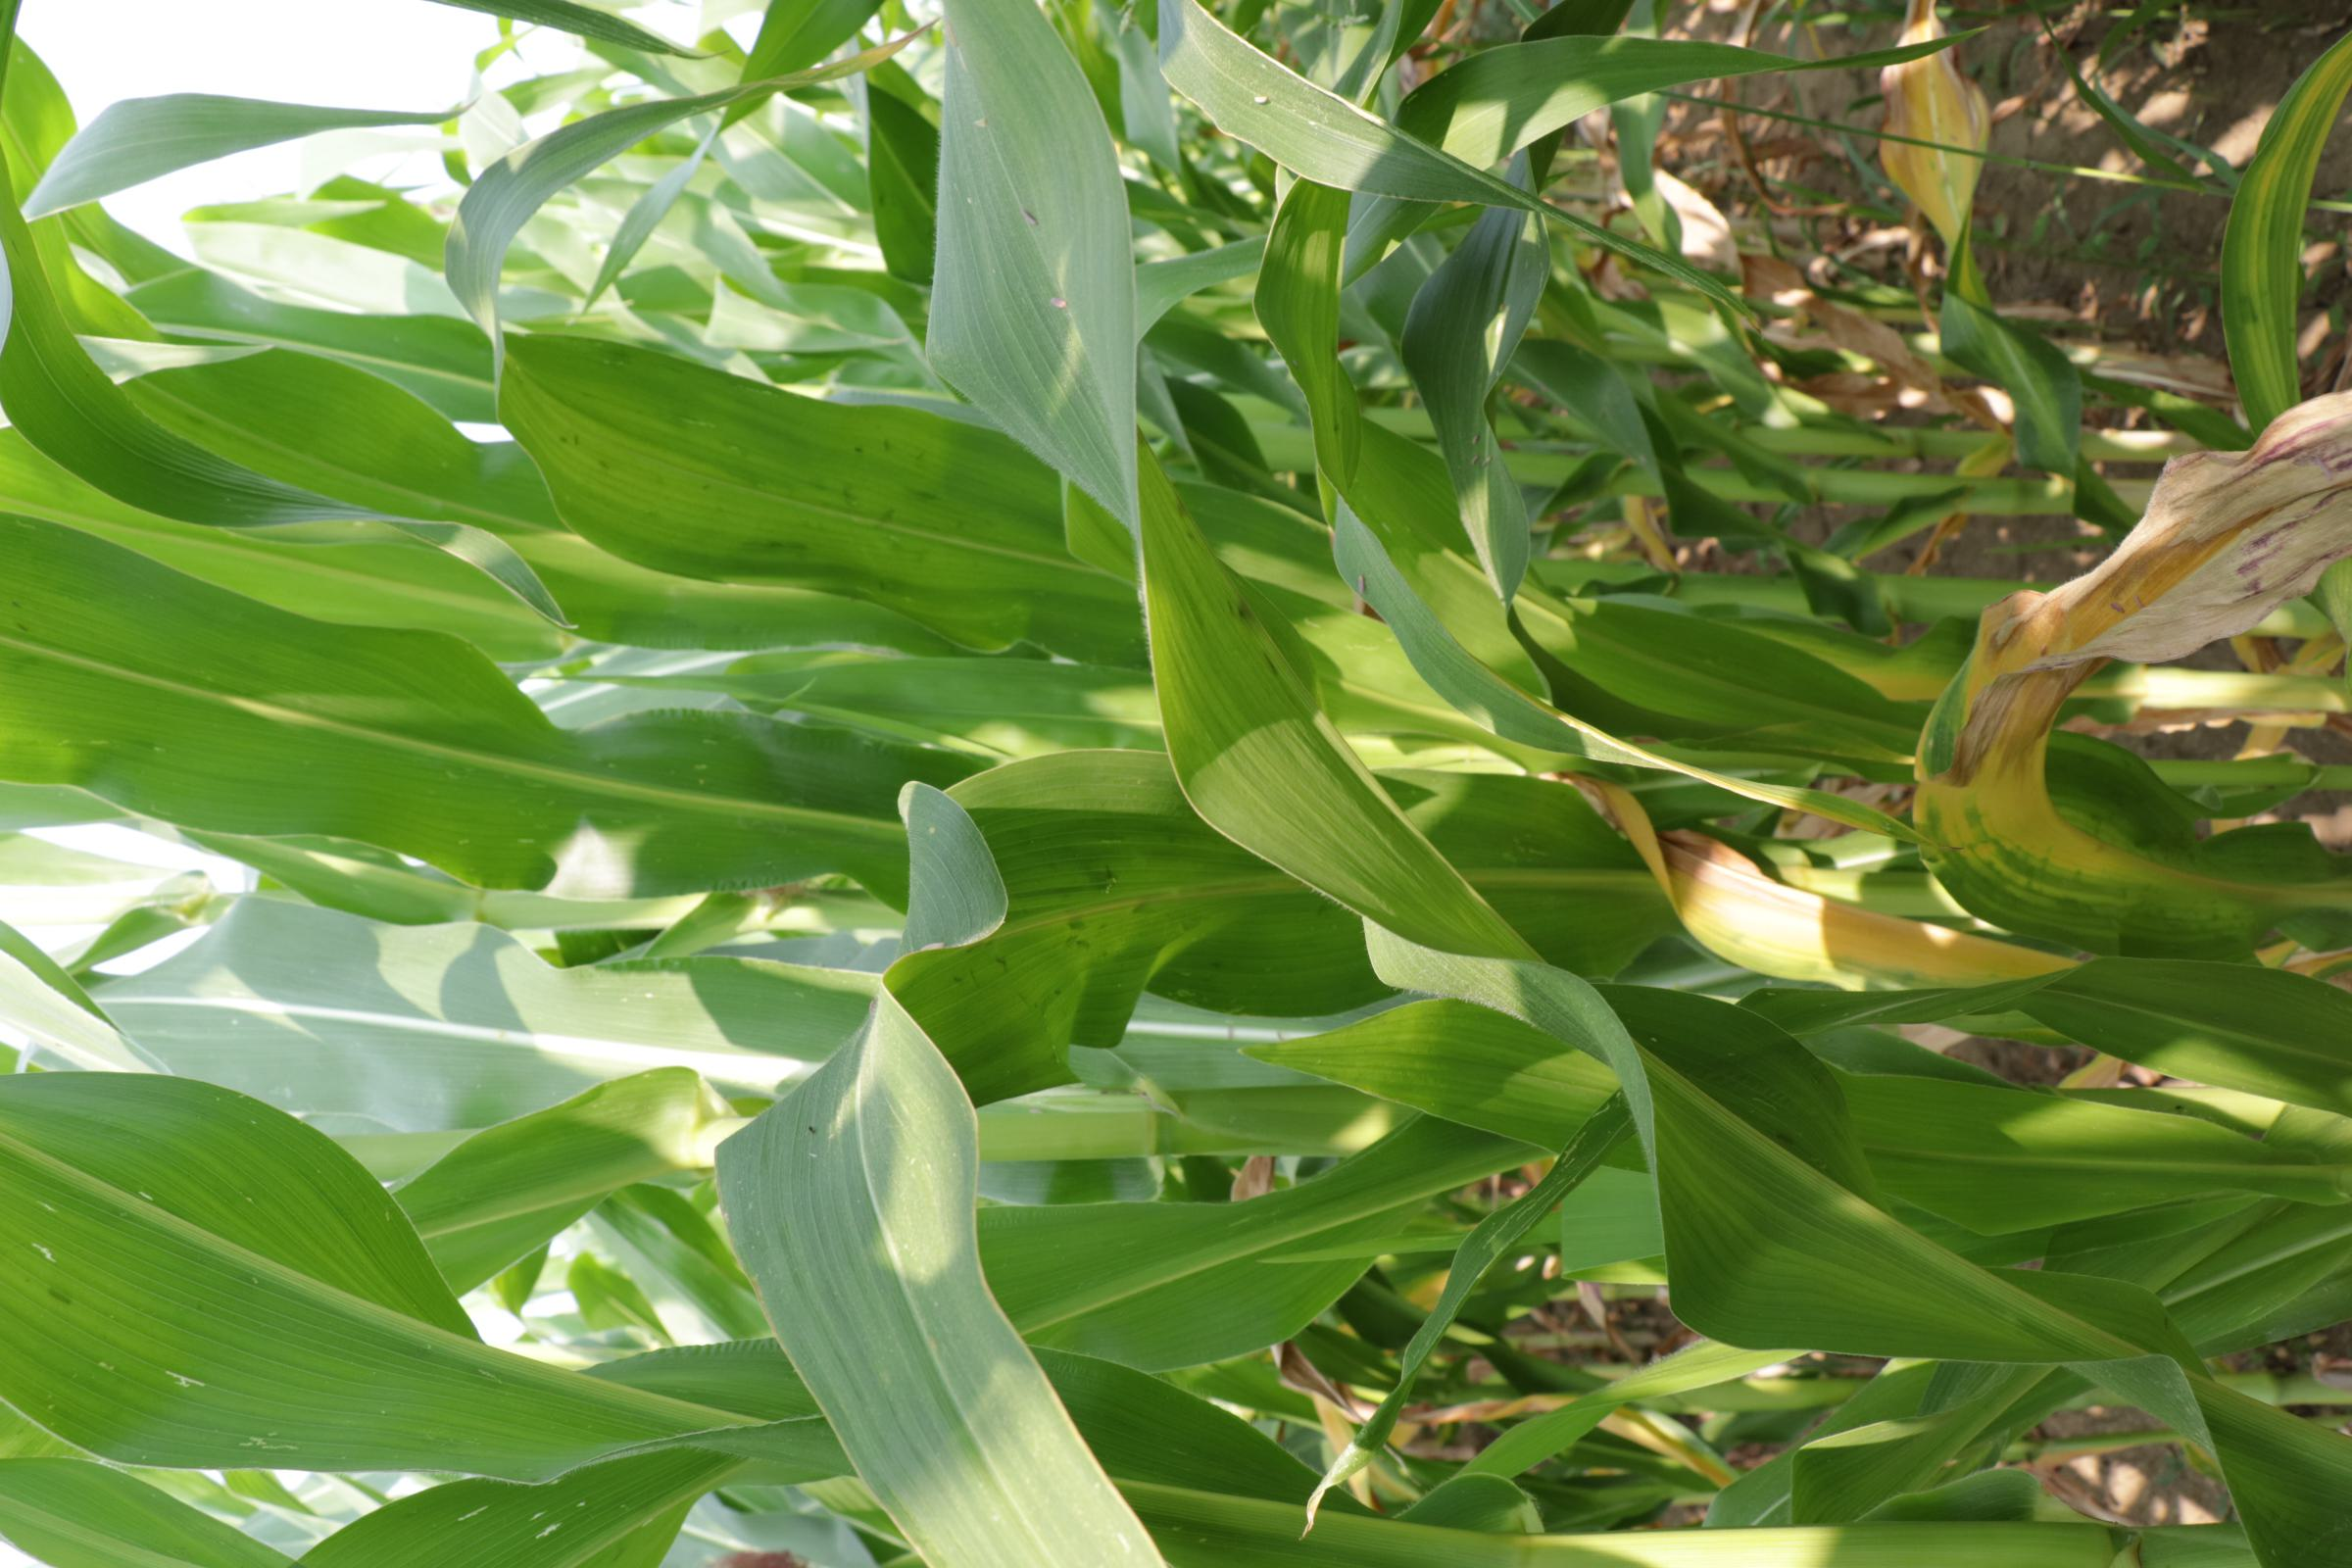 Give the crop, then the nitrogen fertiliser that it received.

maize, reduced nitrogen fertilisation
